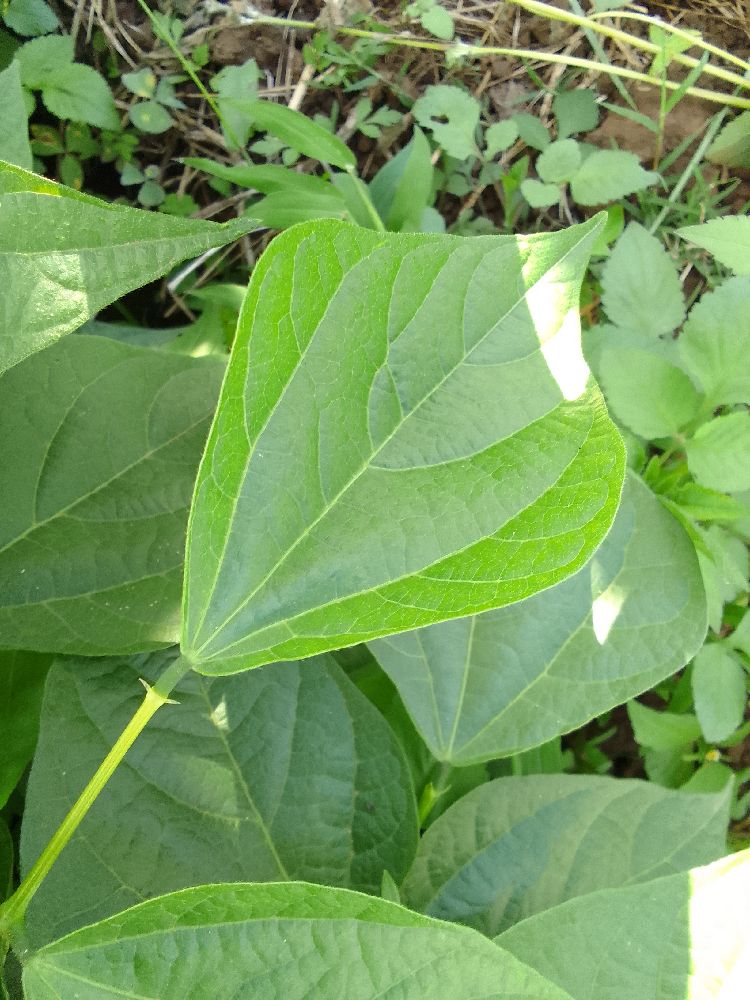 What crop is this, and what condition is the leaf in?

common bean, healthy
